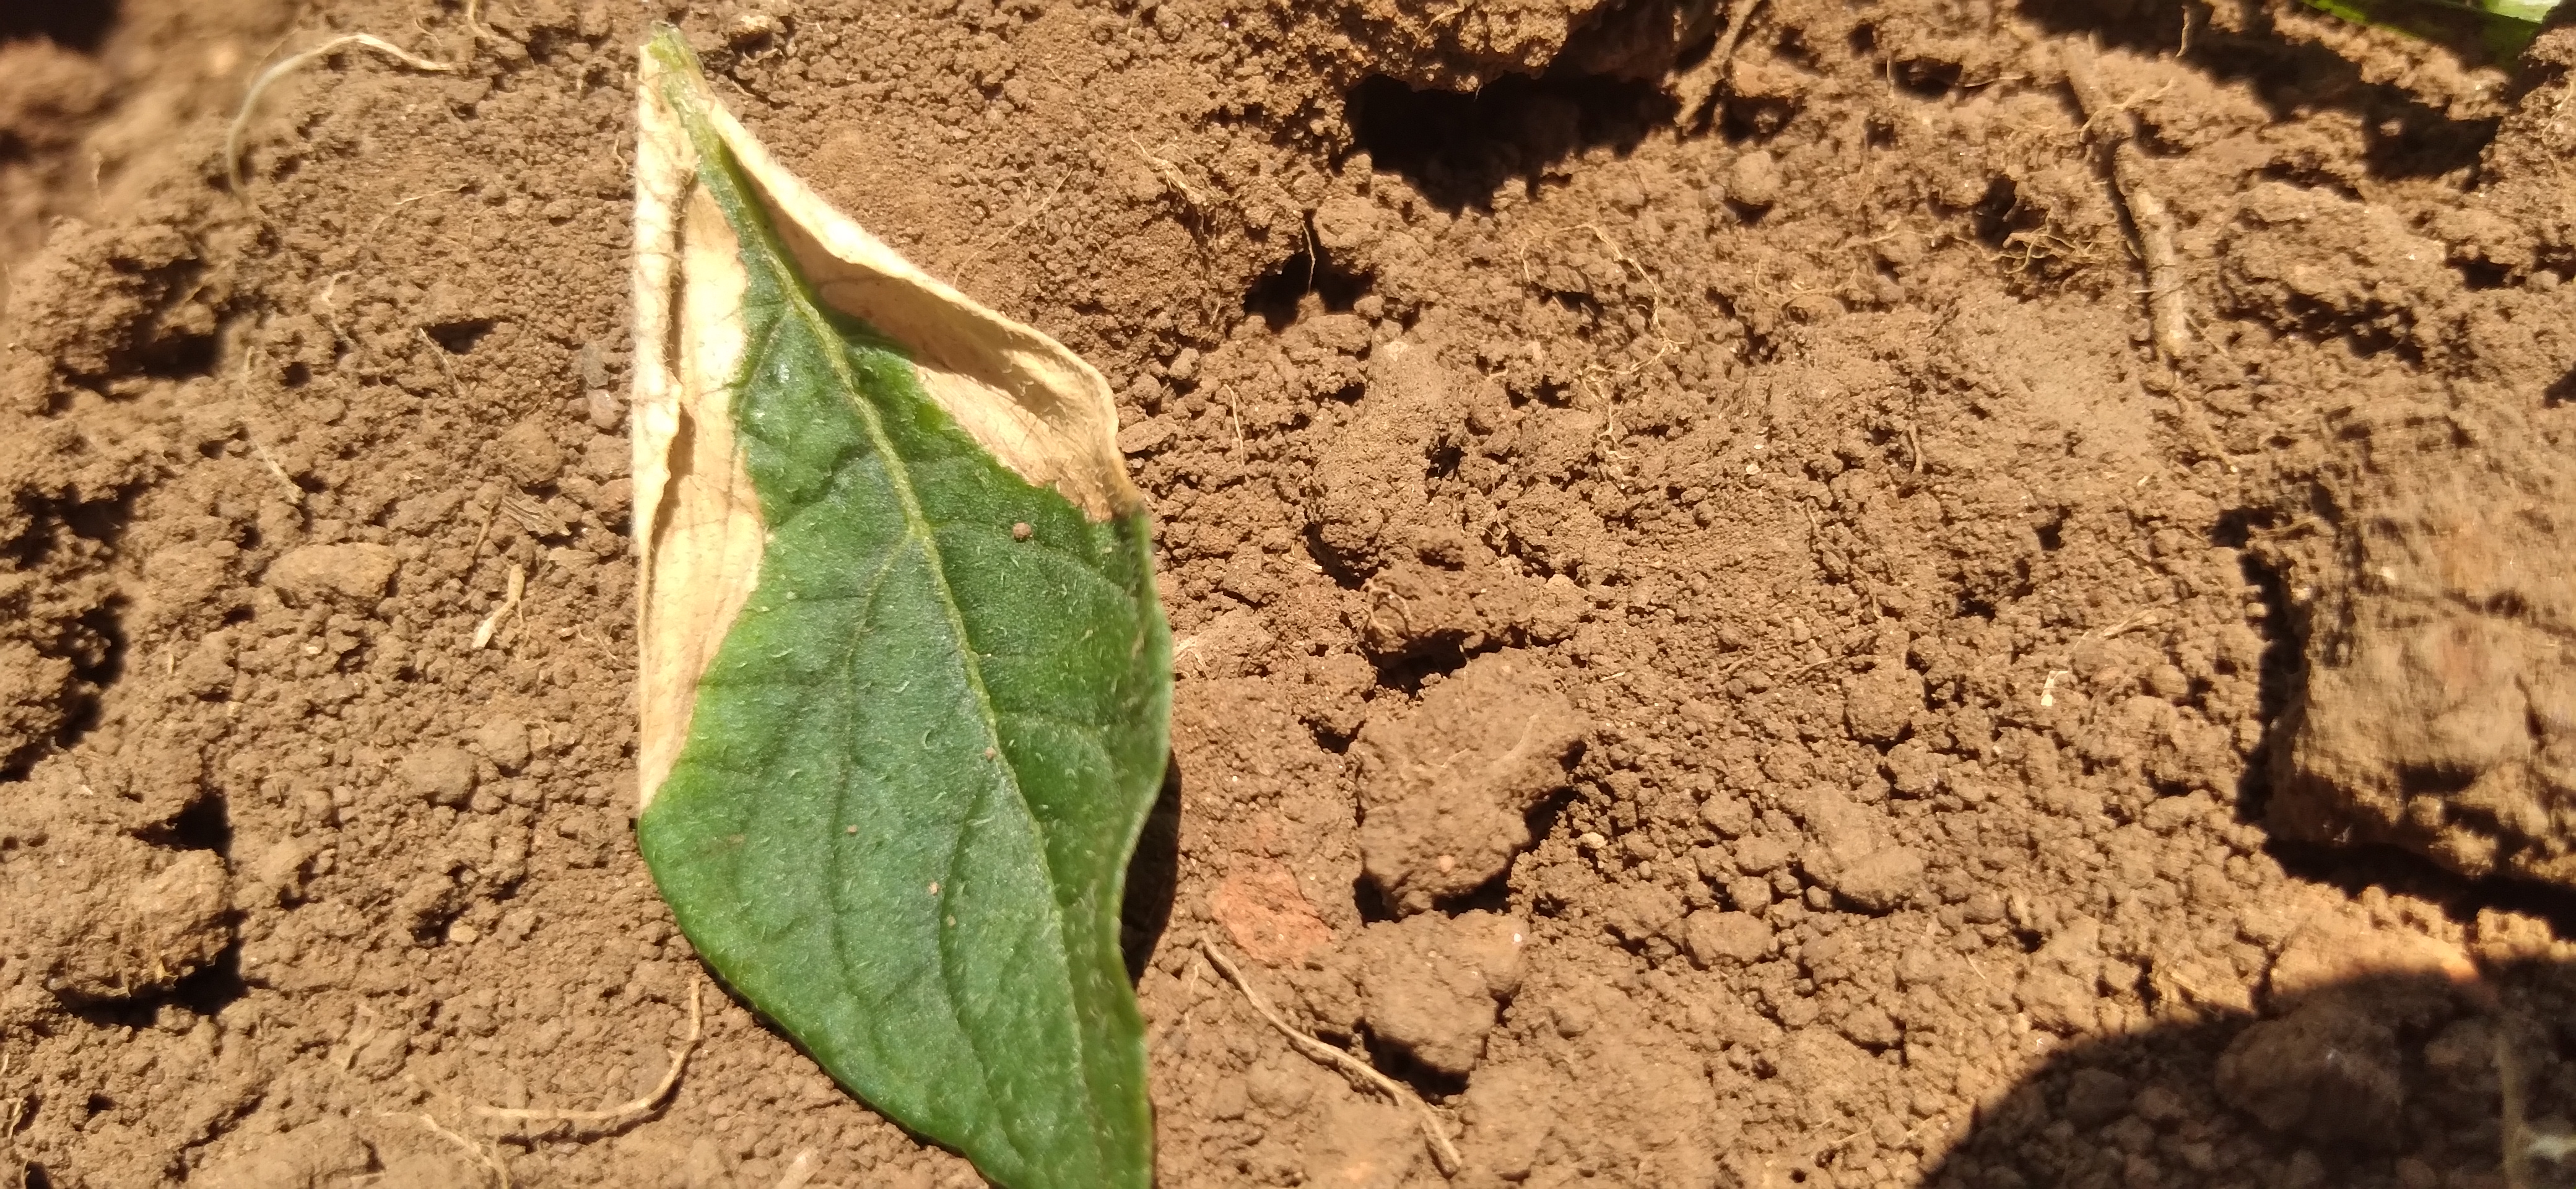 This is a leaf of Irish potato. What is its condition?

early blight
